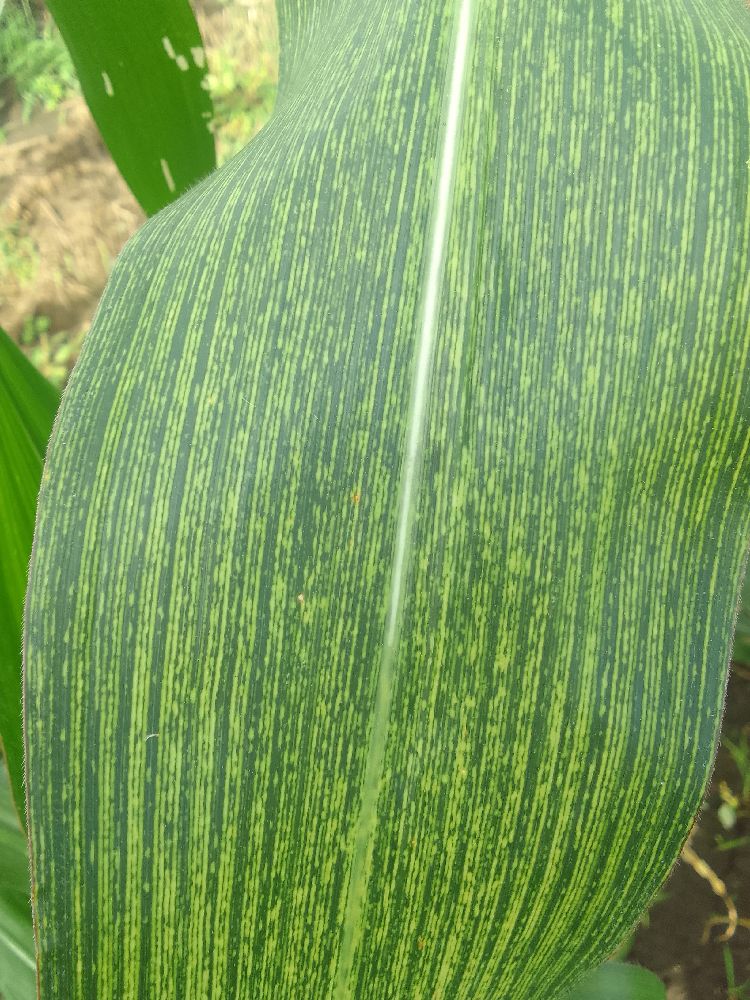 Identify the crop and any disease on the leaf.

maize, maize streak virus
